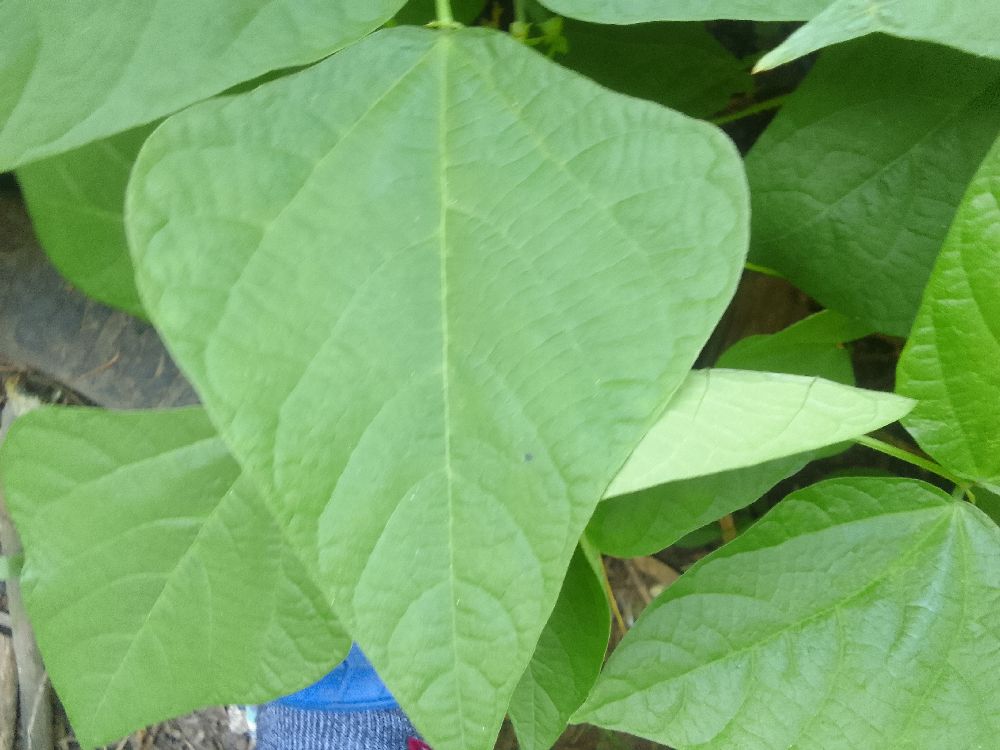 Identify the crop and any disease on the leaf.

common bean, healthy
